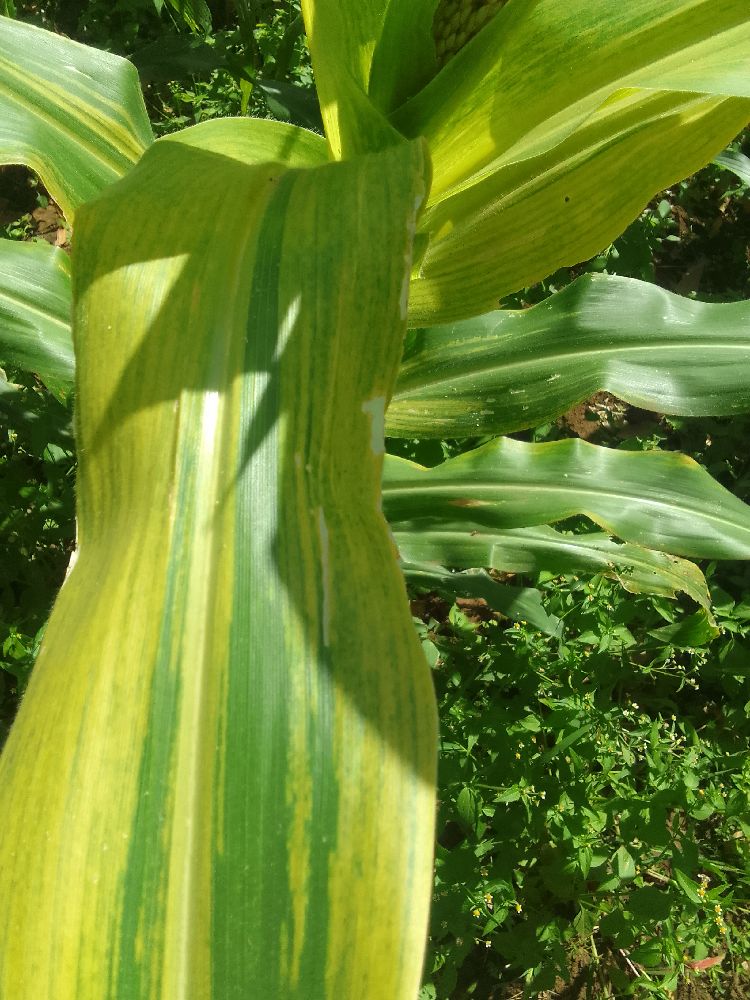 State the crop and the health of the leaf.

maize, maize lethal necrosis
